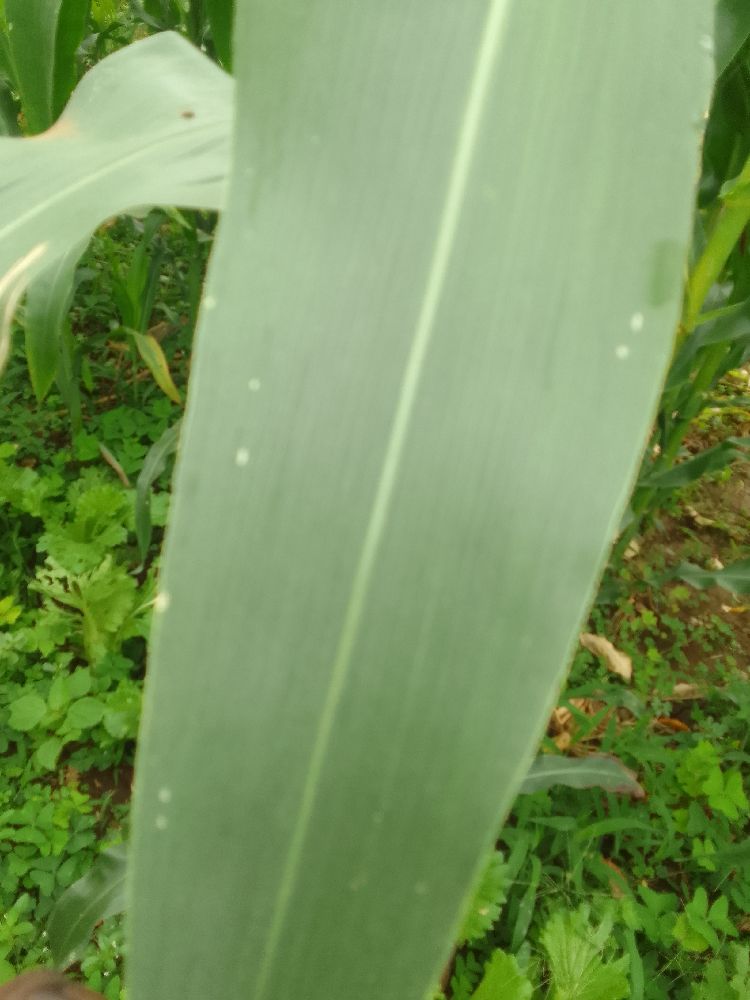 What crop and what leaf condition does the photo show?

maize, healthy
